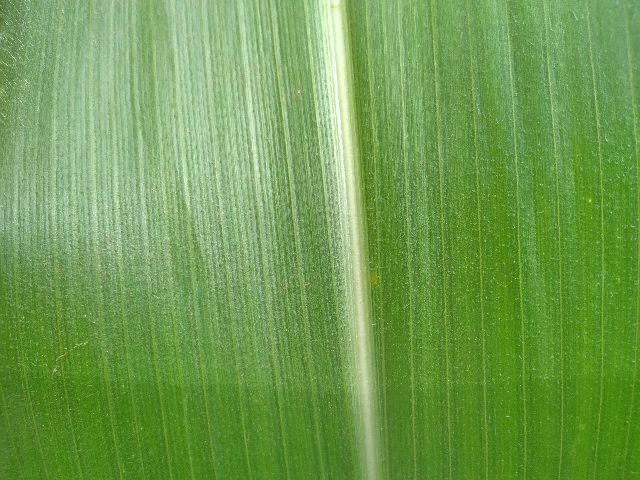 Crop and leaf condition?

maize, healthy
